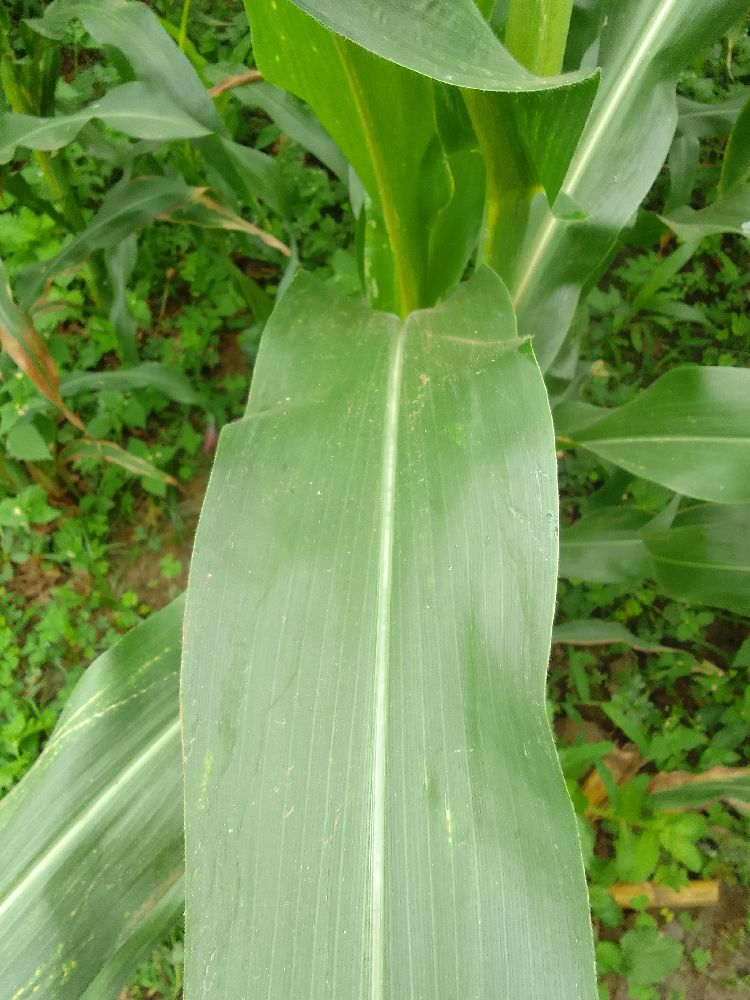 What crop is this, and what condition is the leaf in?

maize, healthy
